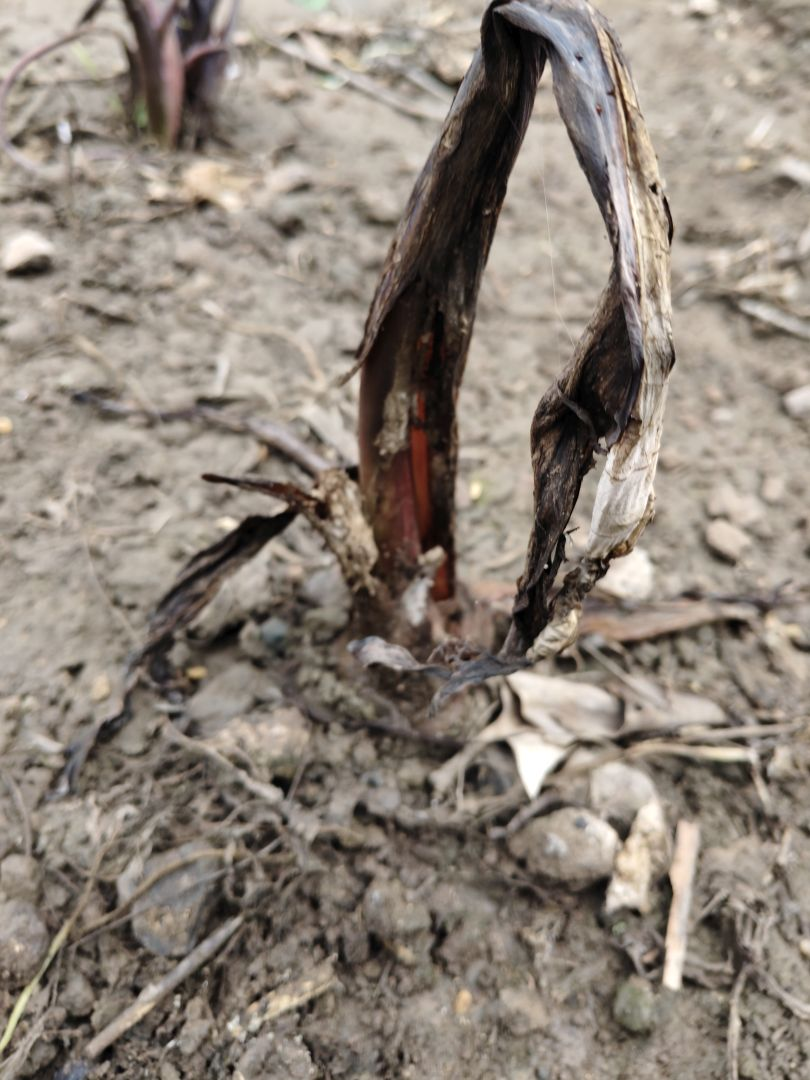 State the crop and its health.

taro, root rot
